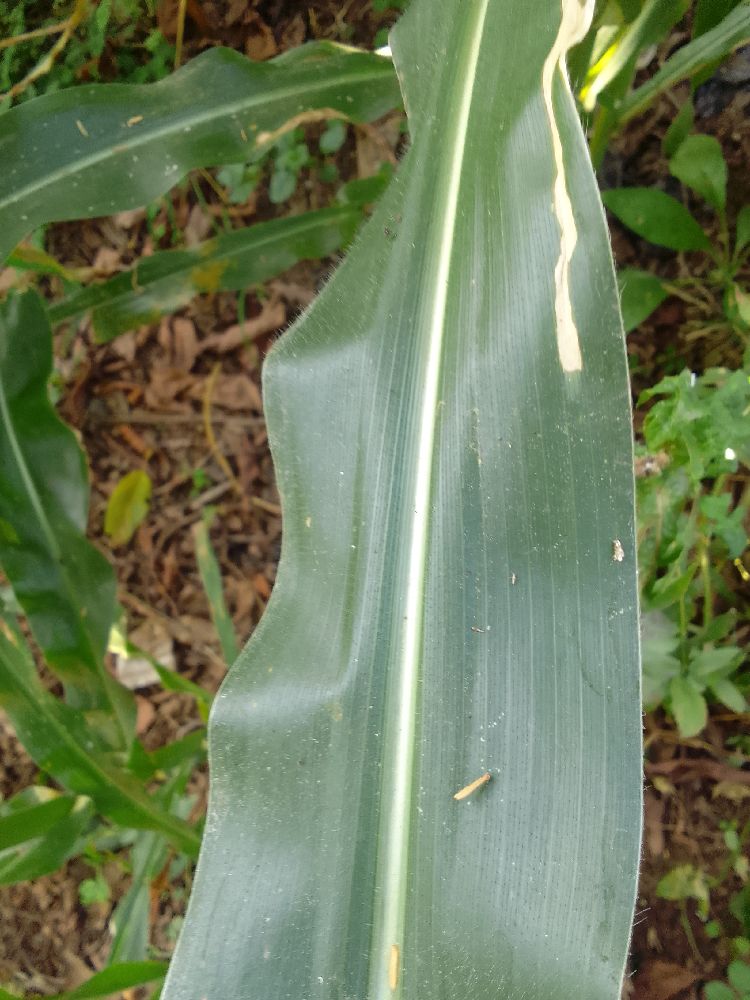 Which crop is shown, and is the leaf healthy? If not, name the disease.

maize, healthy
